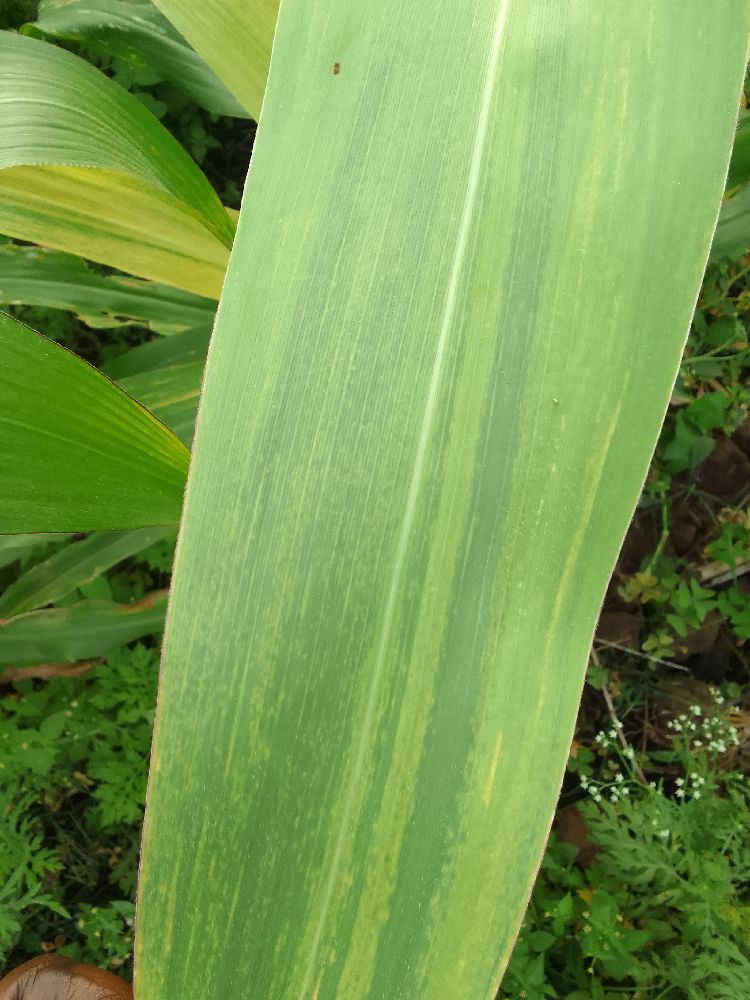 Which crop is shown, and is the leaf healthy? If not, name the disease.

maize, maize lethal necrosis
